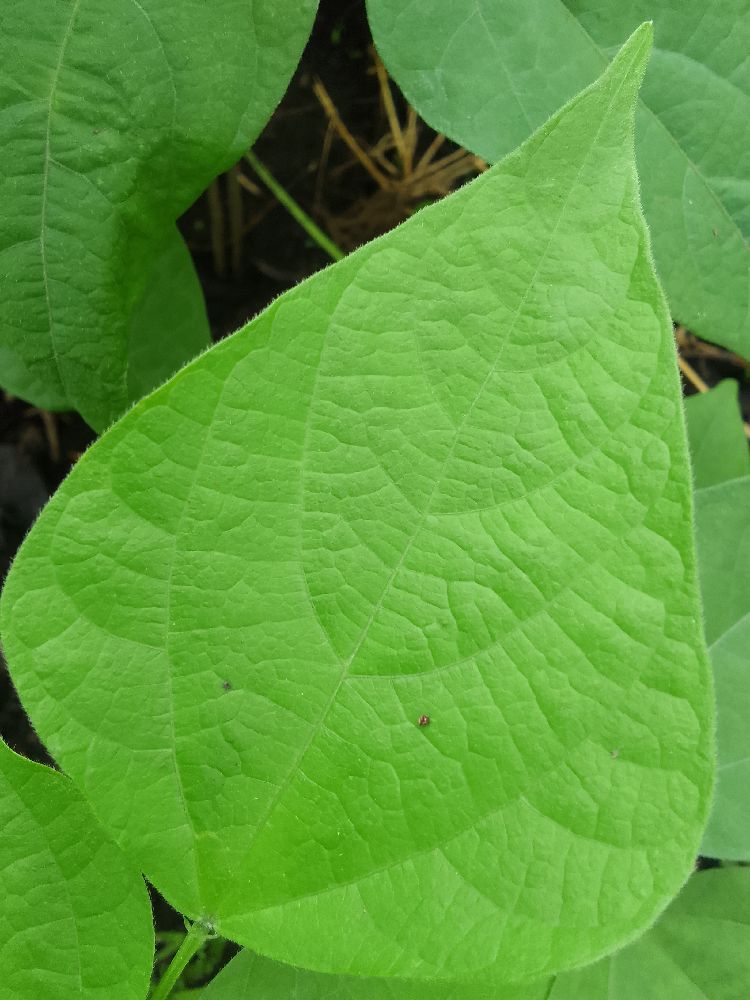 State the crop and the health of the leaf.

common bean, healthy
